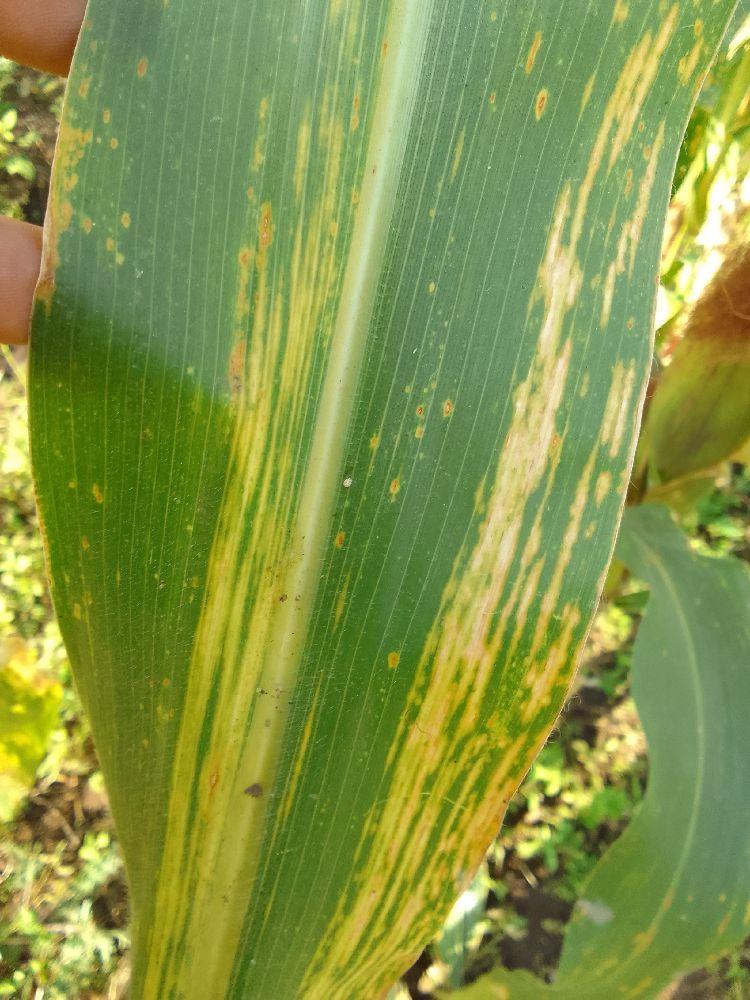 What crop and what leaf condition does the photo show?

maize, maize lethal necrosis
